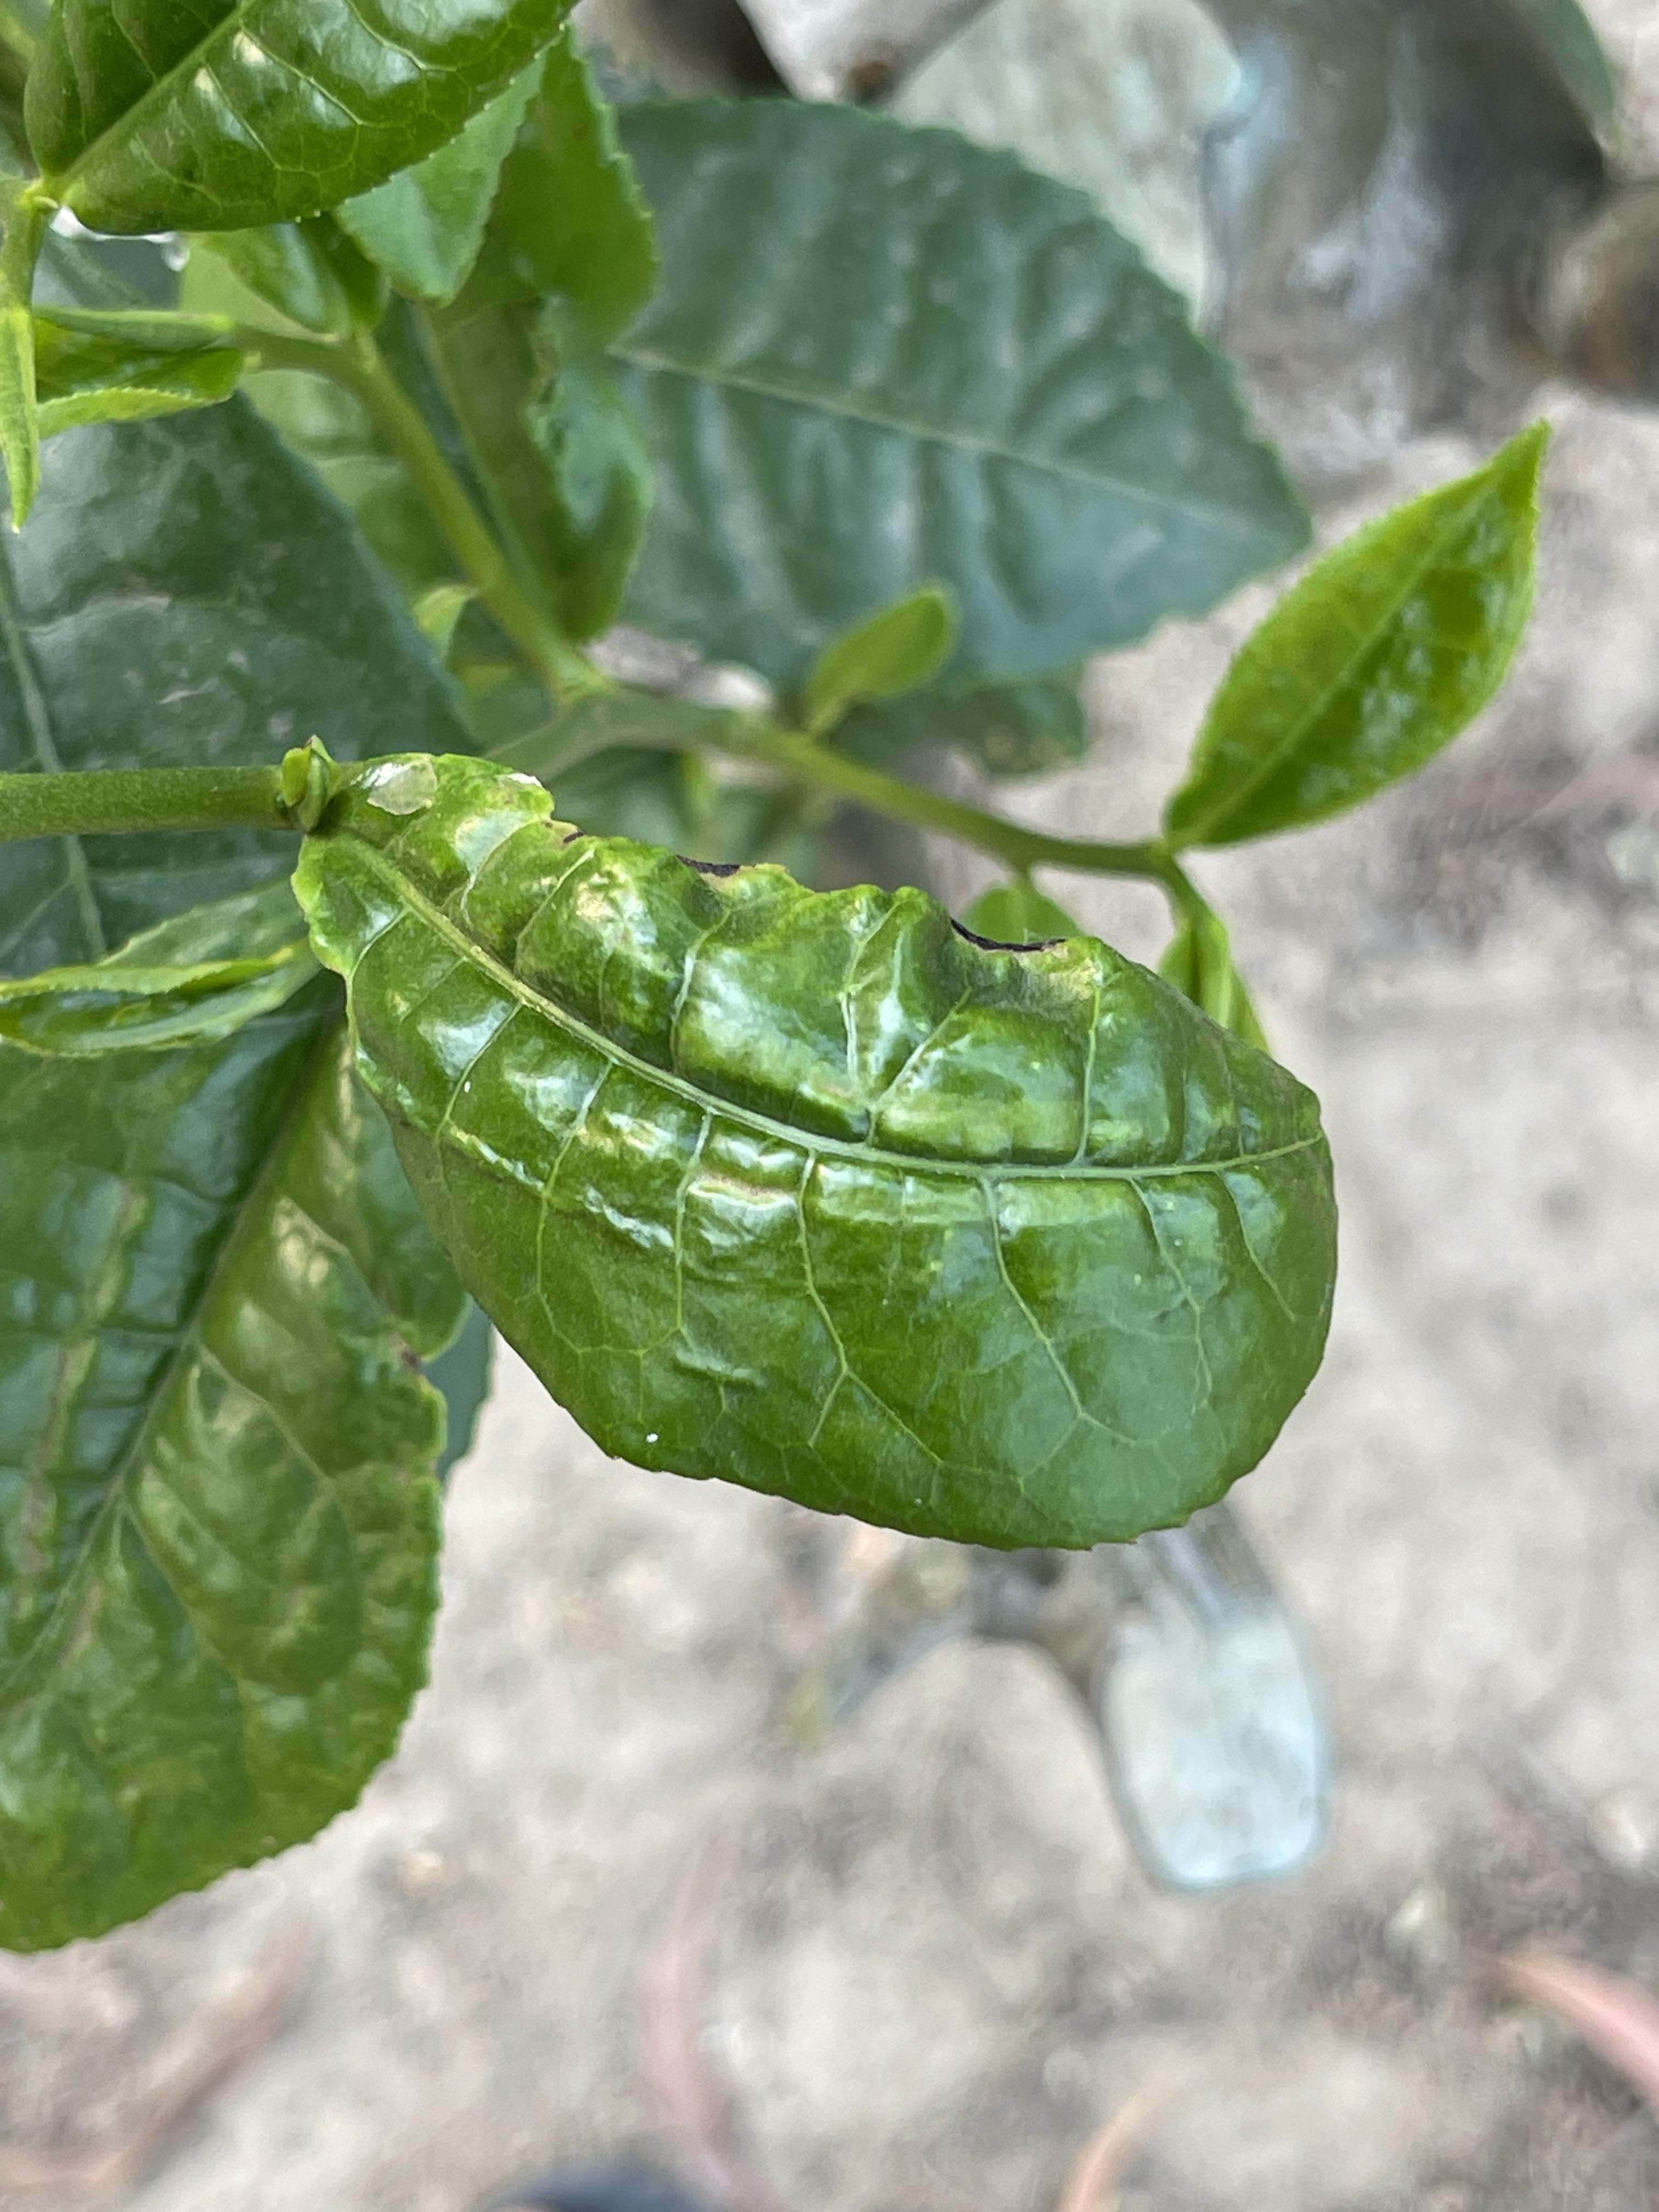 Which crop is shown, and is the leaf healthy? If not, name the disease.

tea, helopeltis
